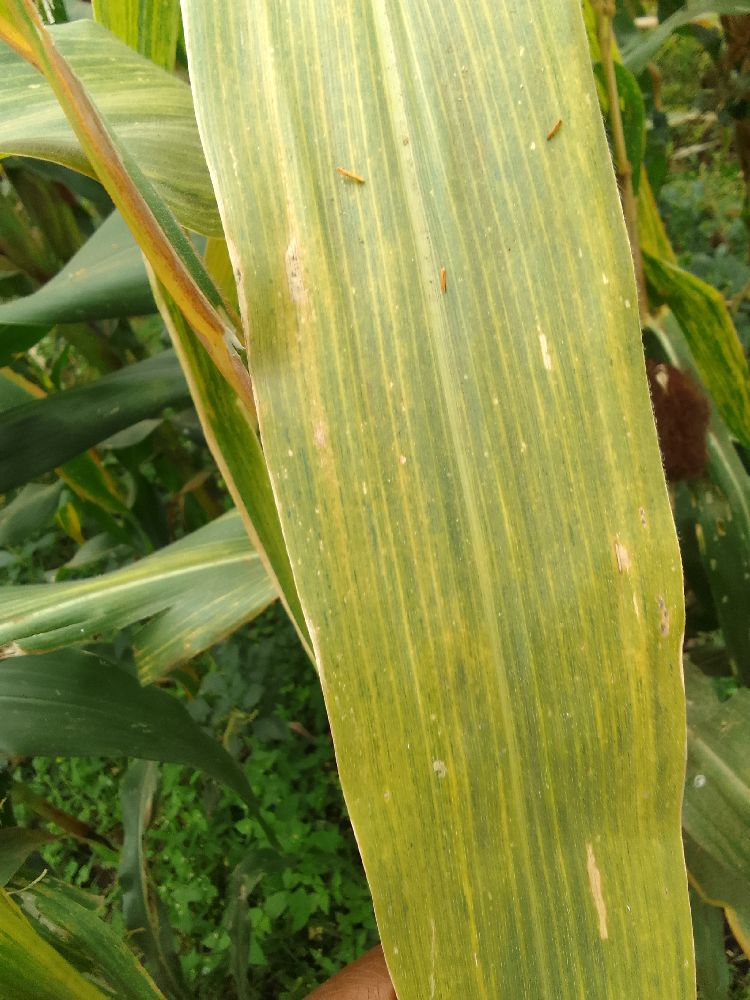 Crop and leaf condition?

maize, maize lethal necrosis
